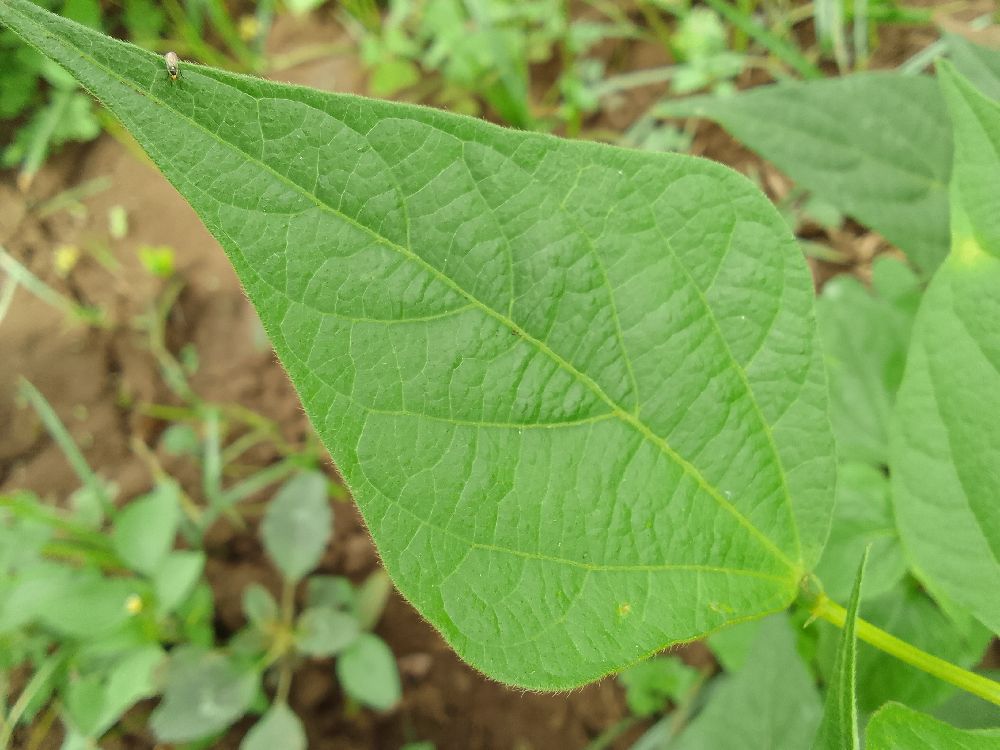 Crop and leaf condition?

common bean, healthy
